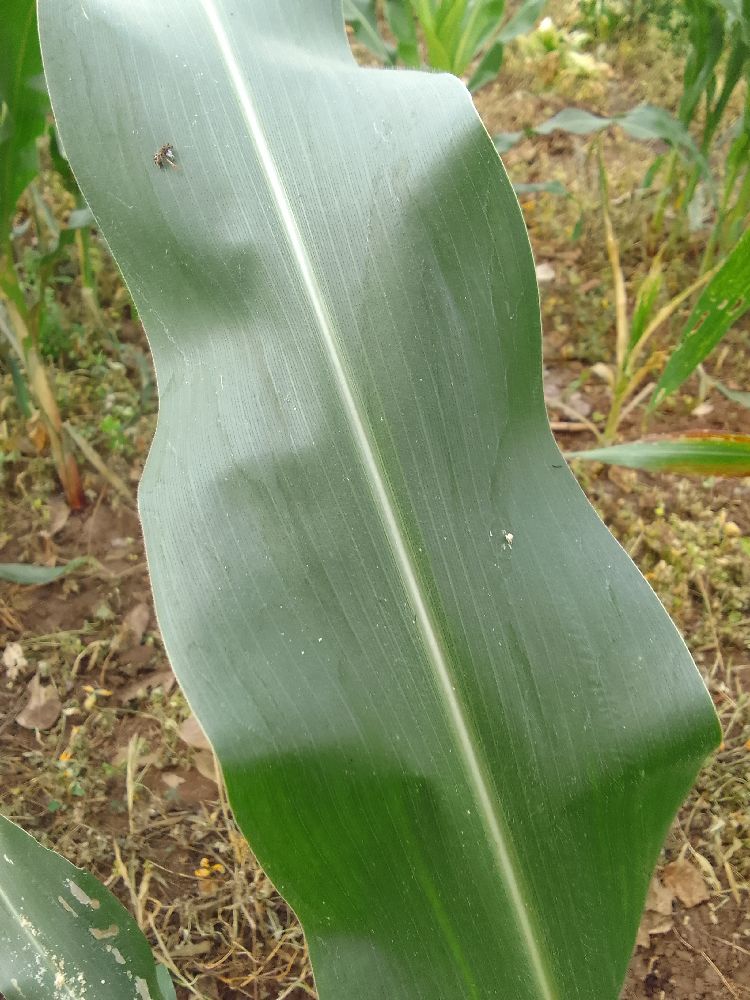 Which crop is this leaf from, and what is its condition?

maize, healthy
